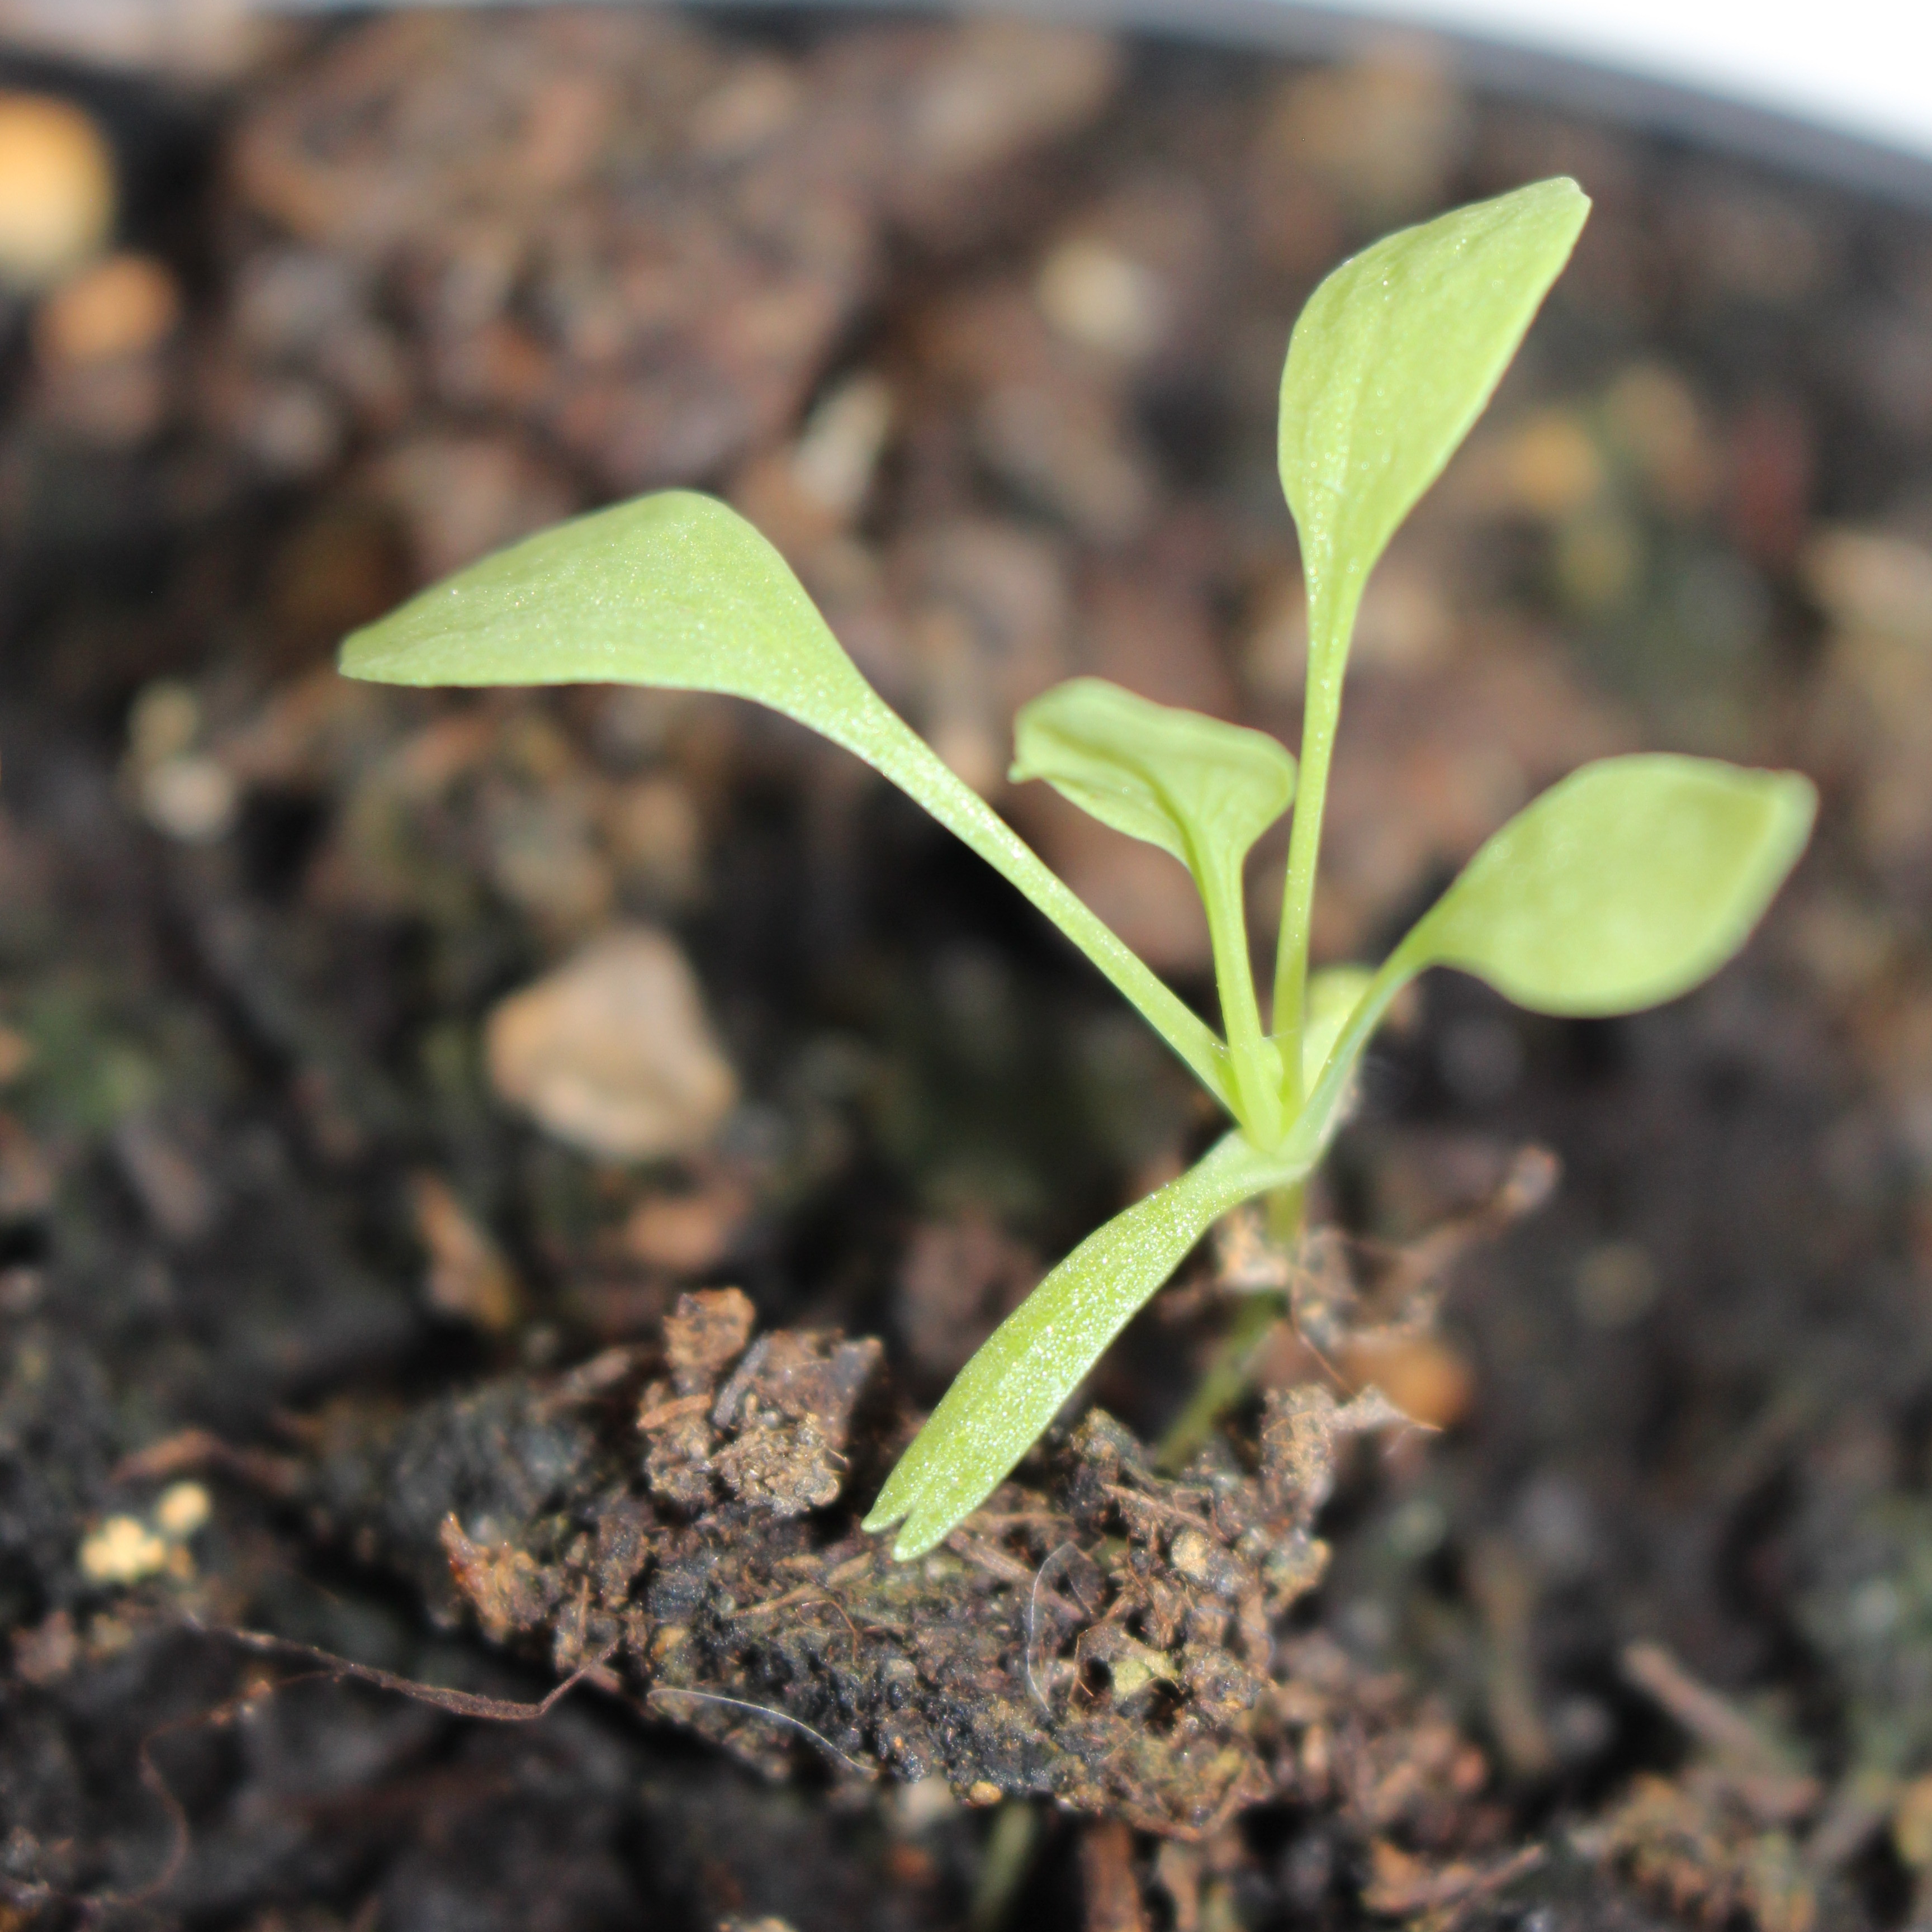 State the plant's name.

Papaver rhoeas
